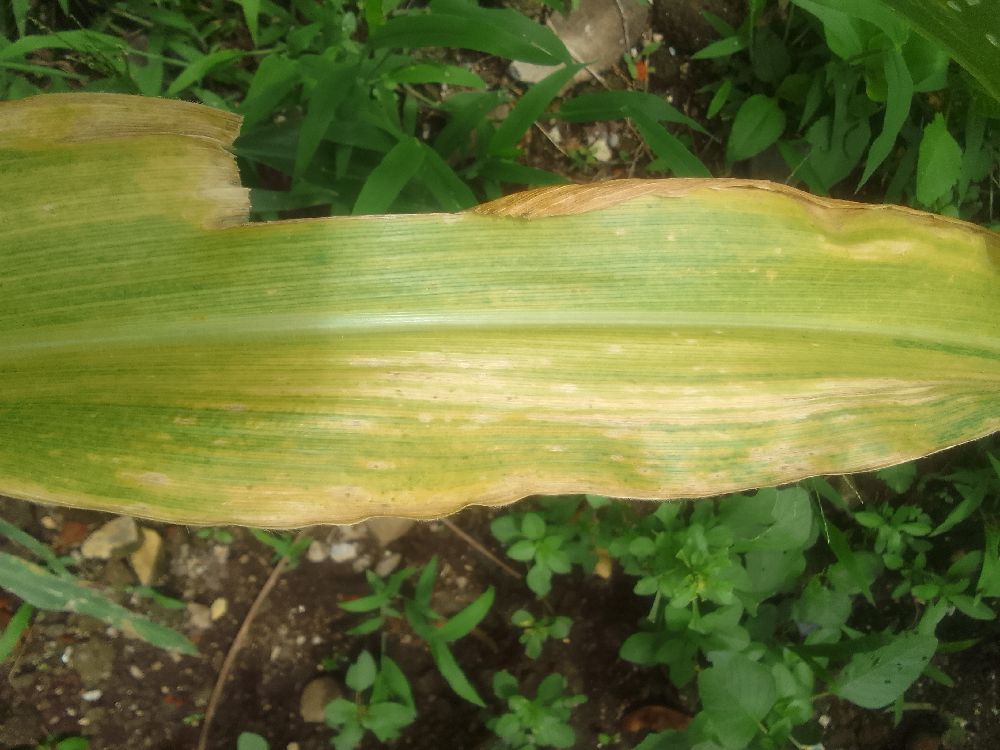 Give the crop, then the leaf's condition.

maize, maize lethal necrosis
